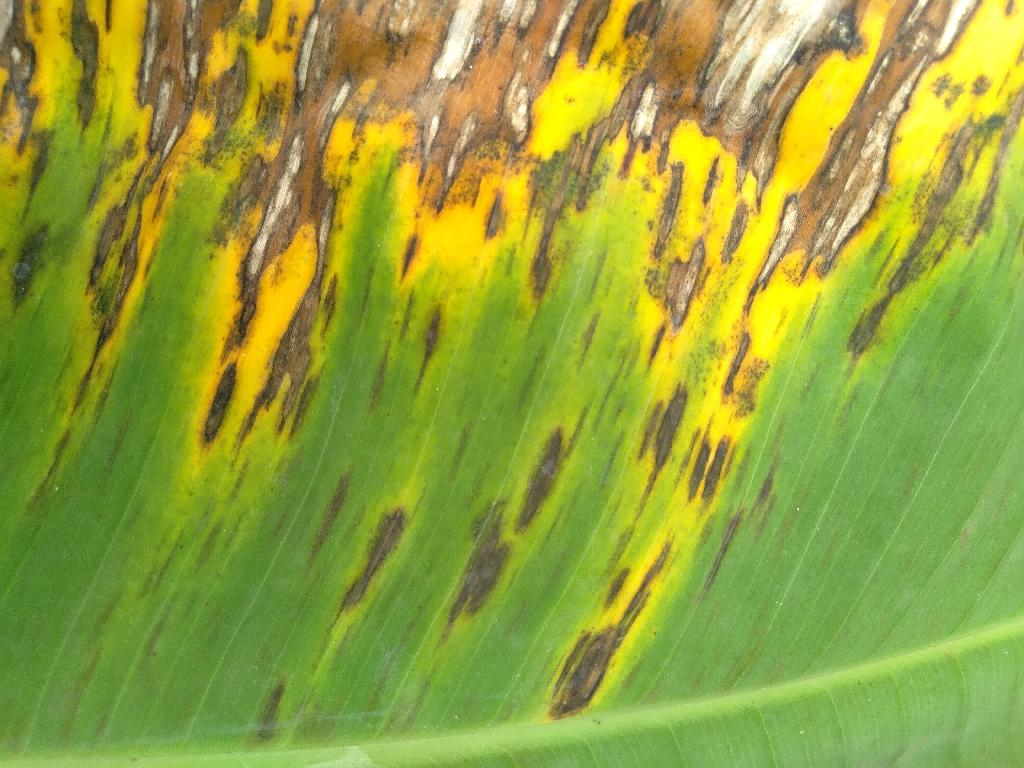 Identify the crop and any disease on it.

banana, black sigatoka
